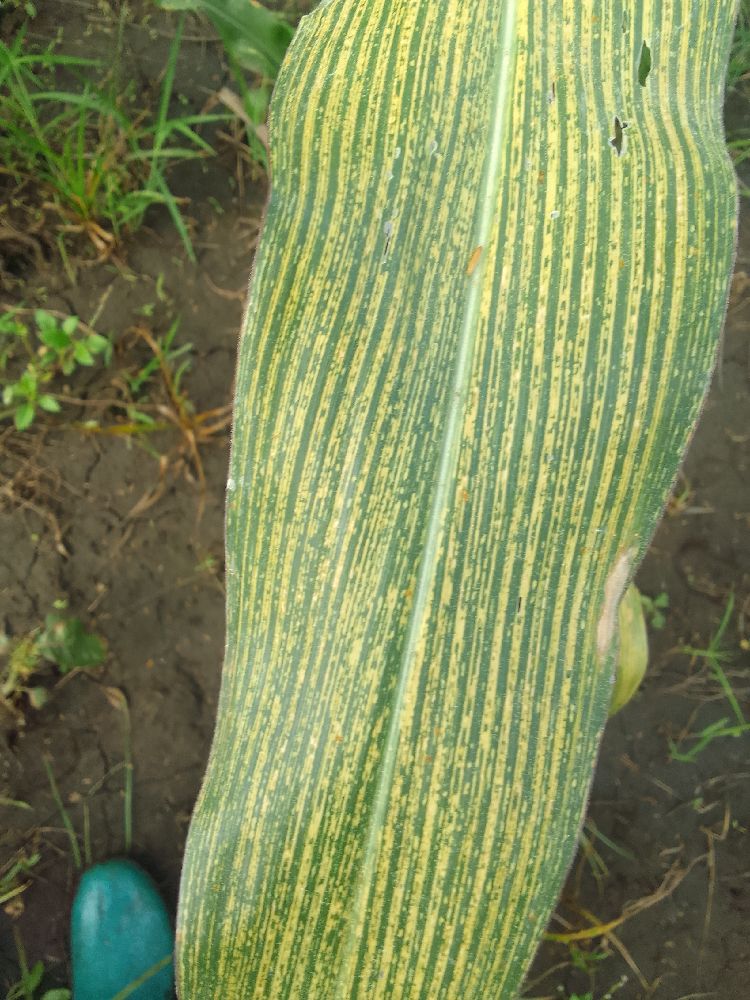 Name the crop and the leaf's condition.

maize, maize streak virus
